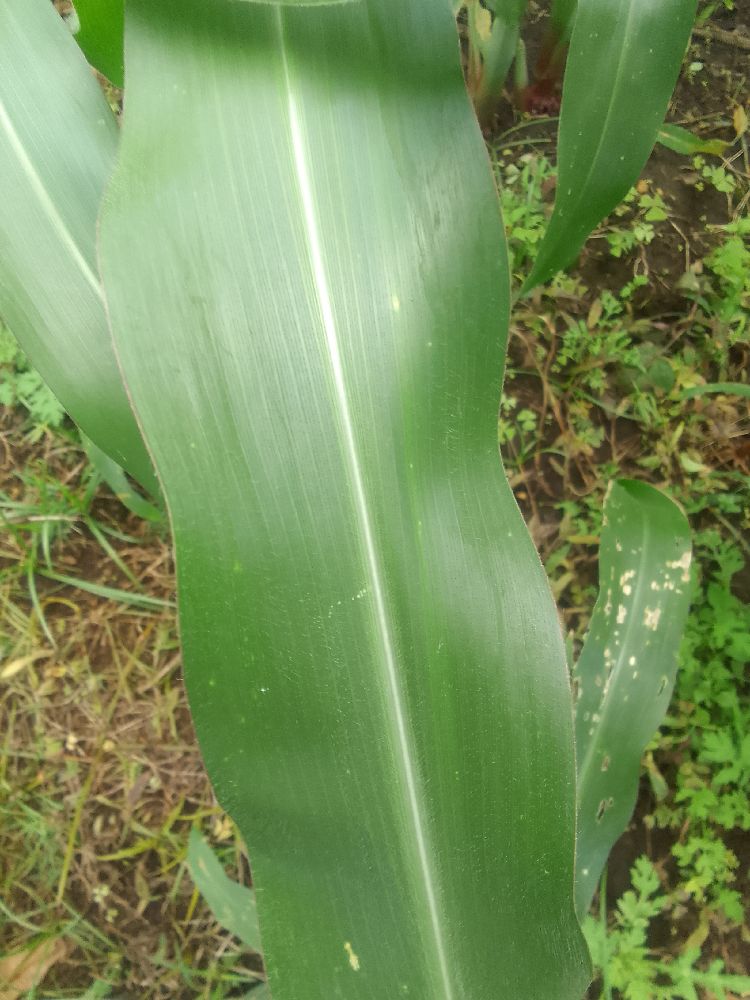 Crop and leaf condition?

maize, healthy
